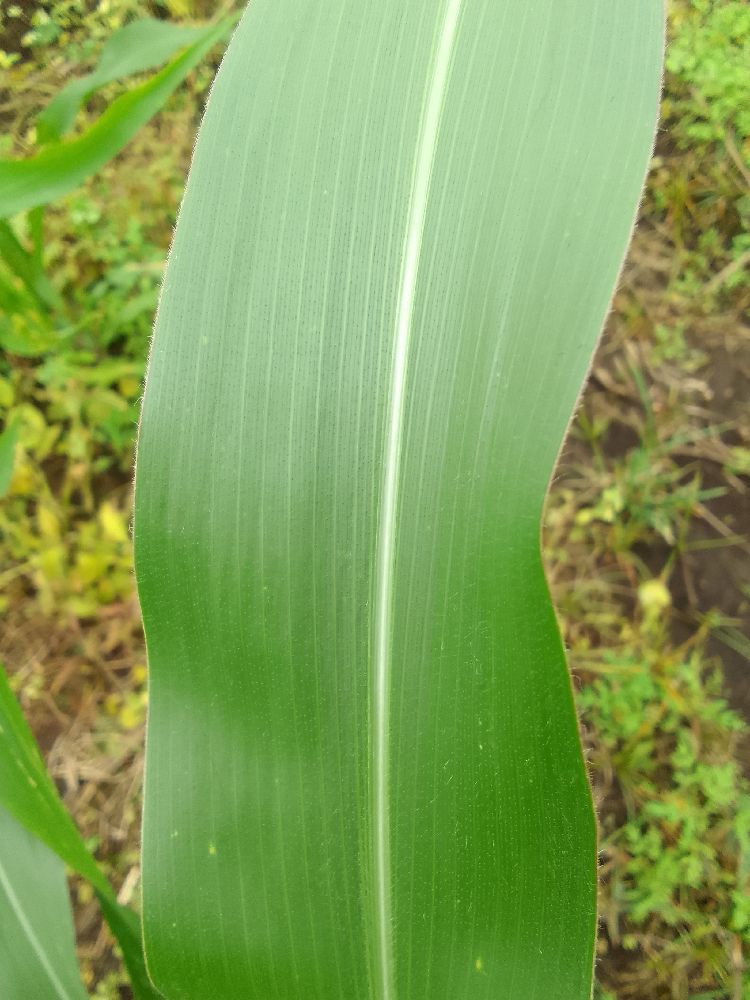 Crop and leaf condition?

maize, healthy
